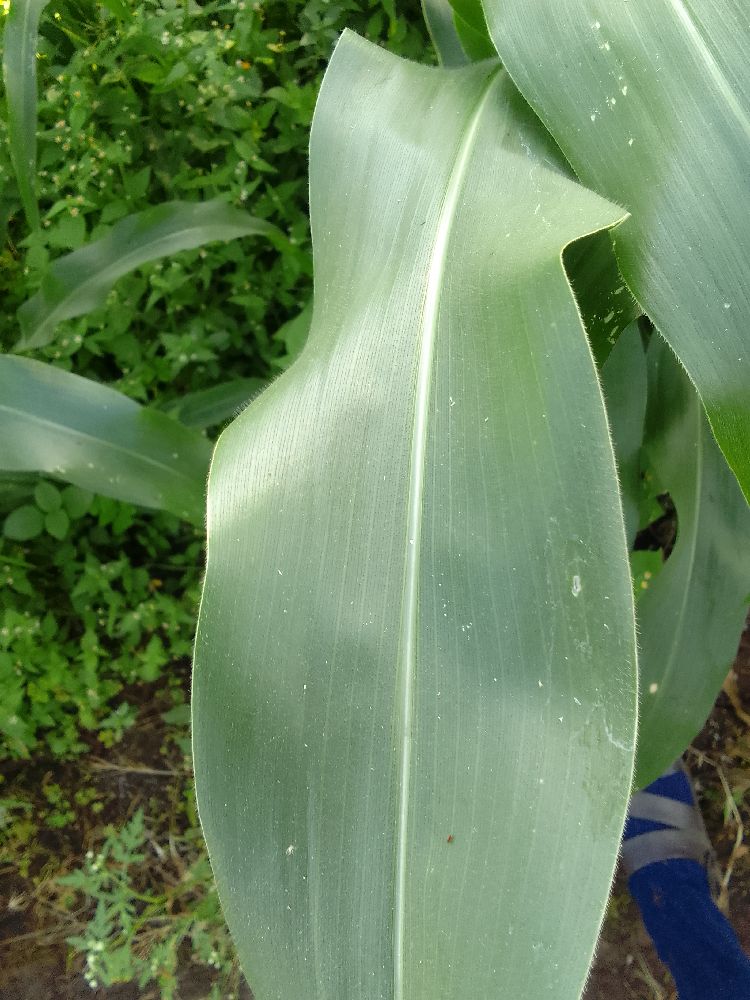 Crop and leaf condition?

maize, healthy
